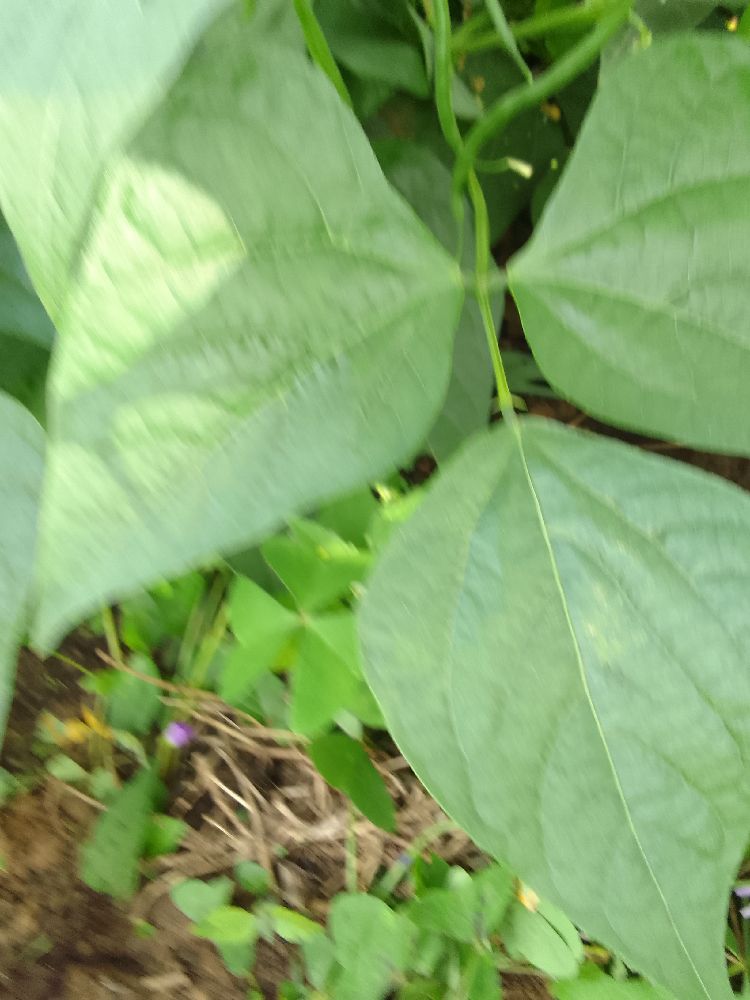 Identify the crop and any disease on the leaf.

common bean, healthy
